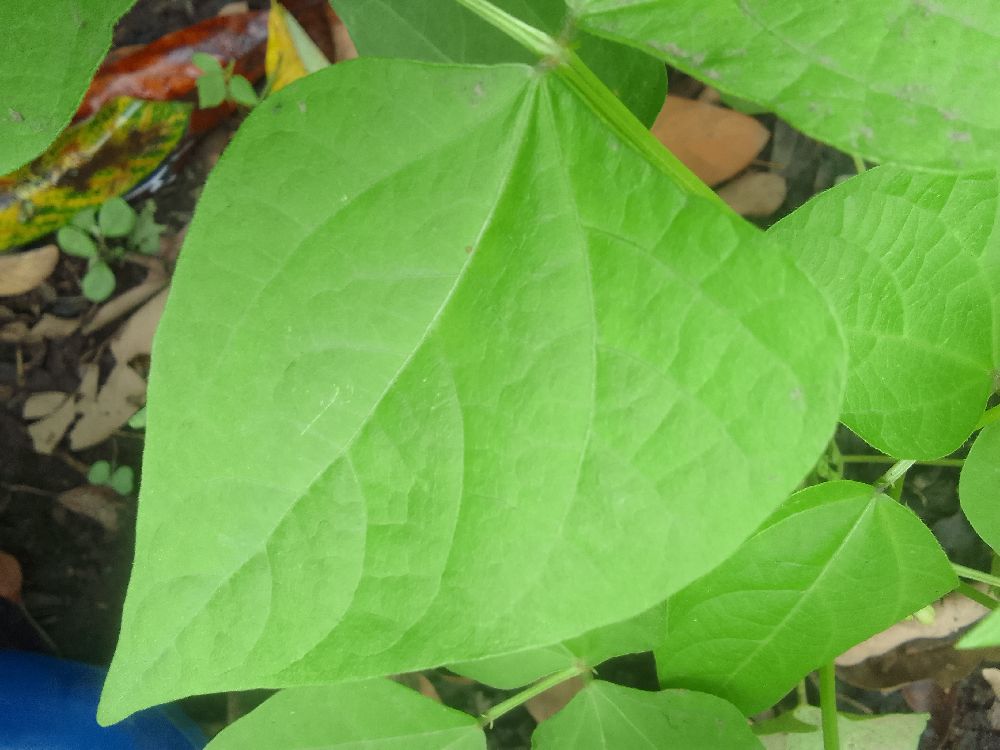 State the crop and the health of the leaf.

common bean, healthy
